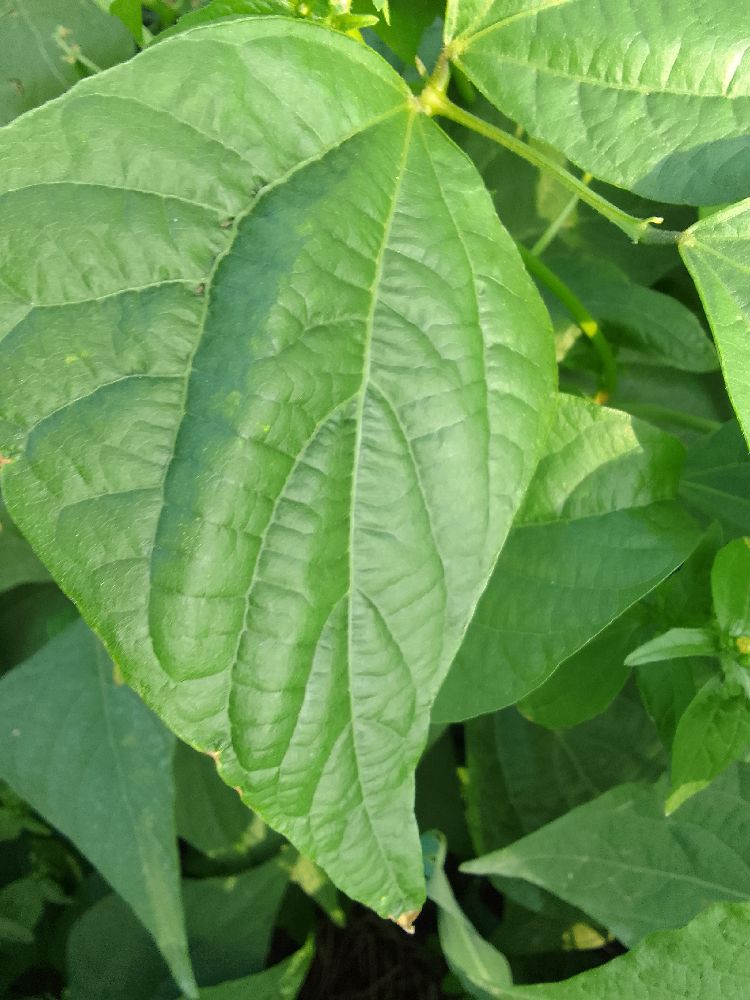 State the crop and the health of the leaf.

common bean, healthy
